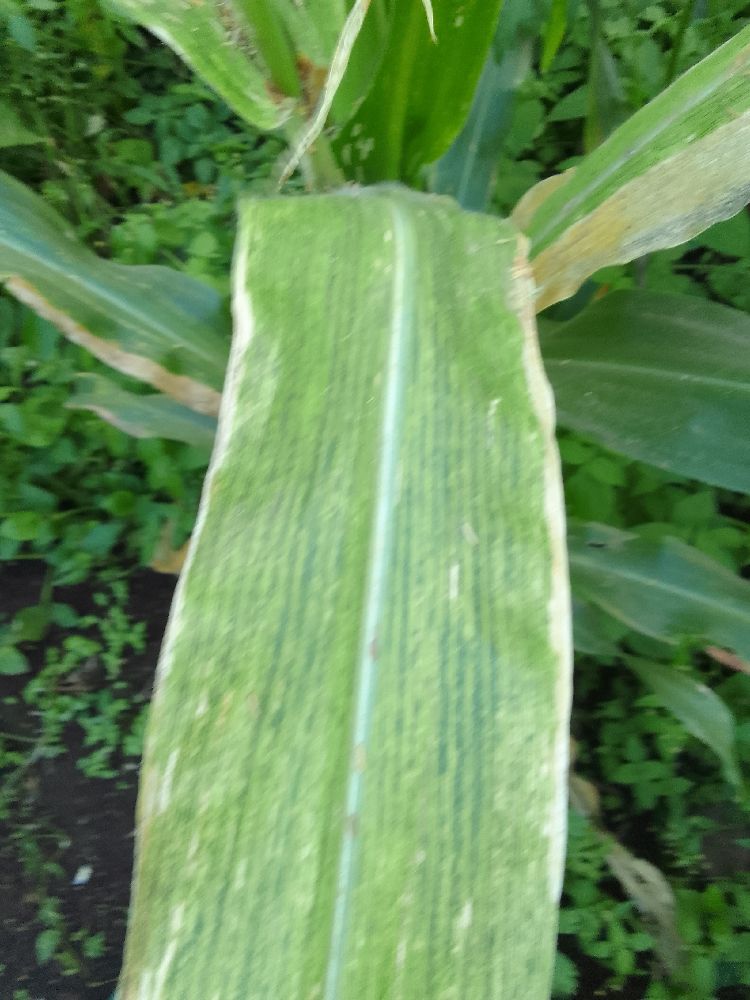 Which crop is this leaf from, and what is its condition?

maize, maize lethal necrosis
